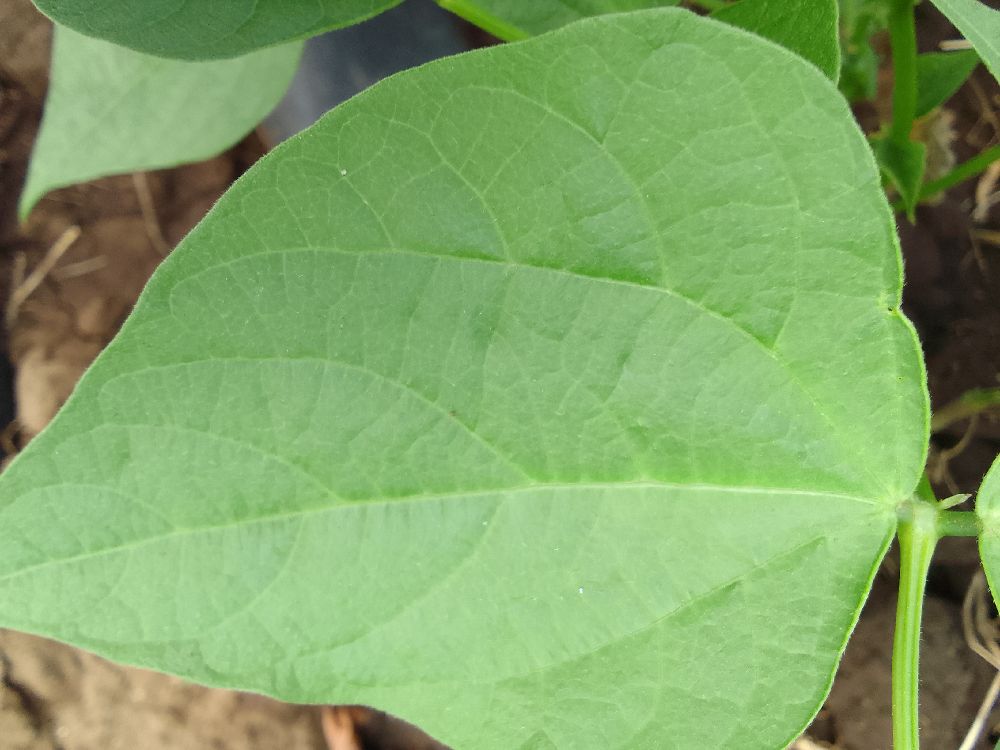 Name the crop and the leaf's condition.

common bean, healthy
